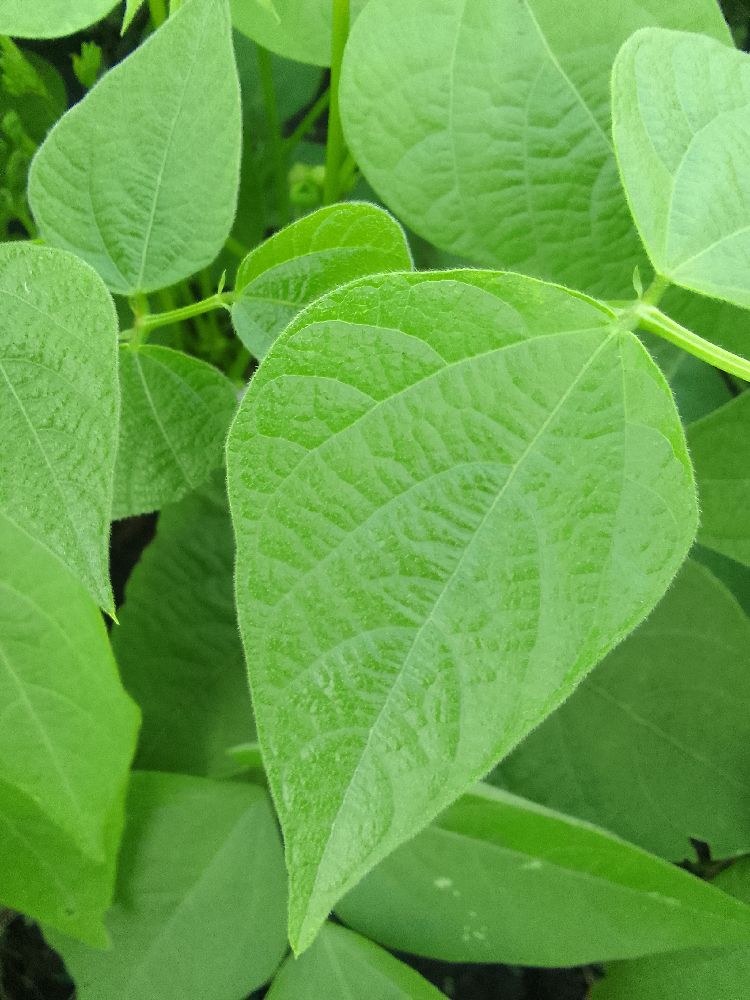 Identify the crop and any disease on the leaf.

common bean, healthy
